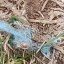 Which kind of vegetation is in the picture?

grass
